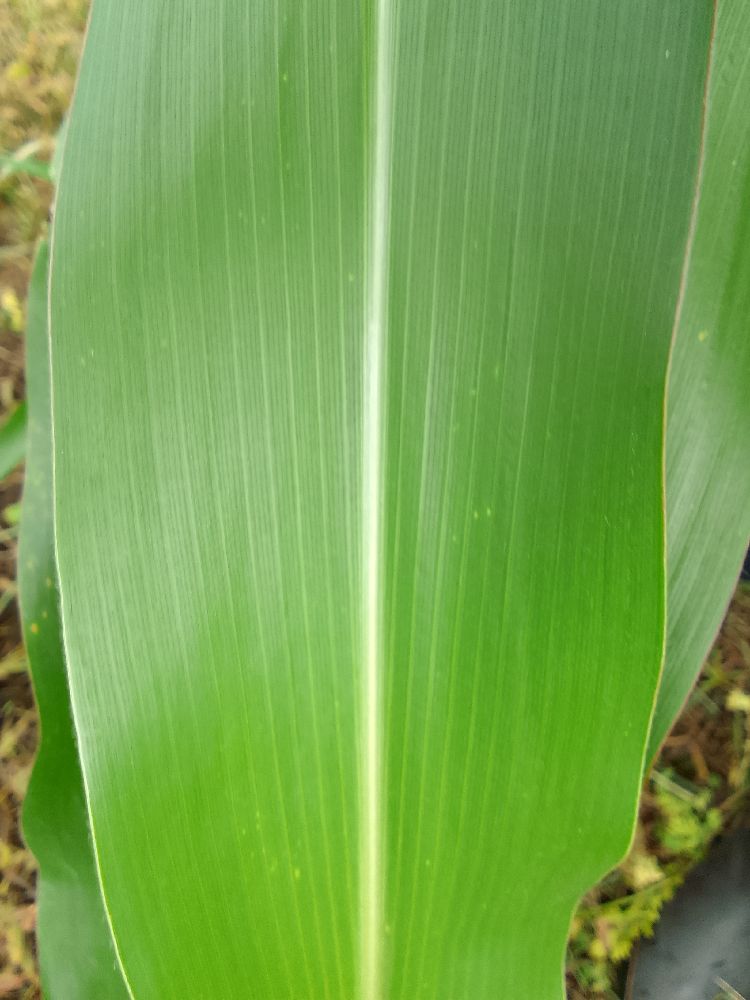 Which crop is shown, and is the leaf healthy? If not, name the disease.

maize, healthy
